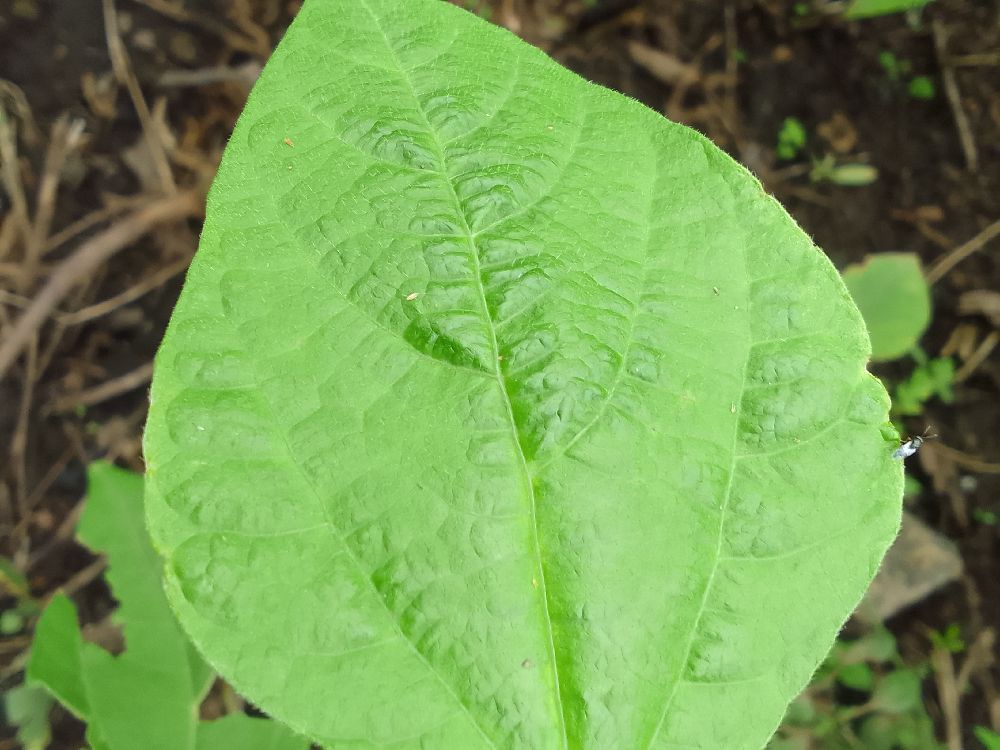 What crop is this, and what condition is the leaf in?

common bean, healthy
